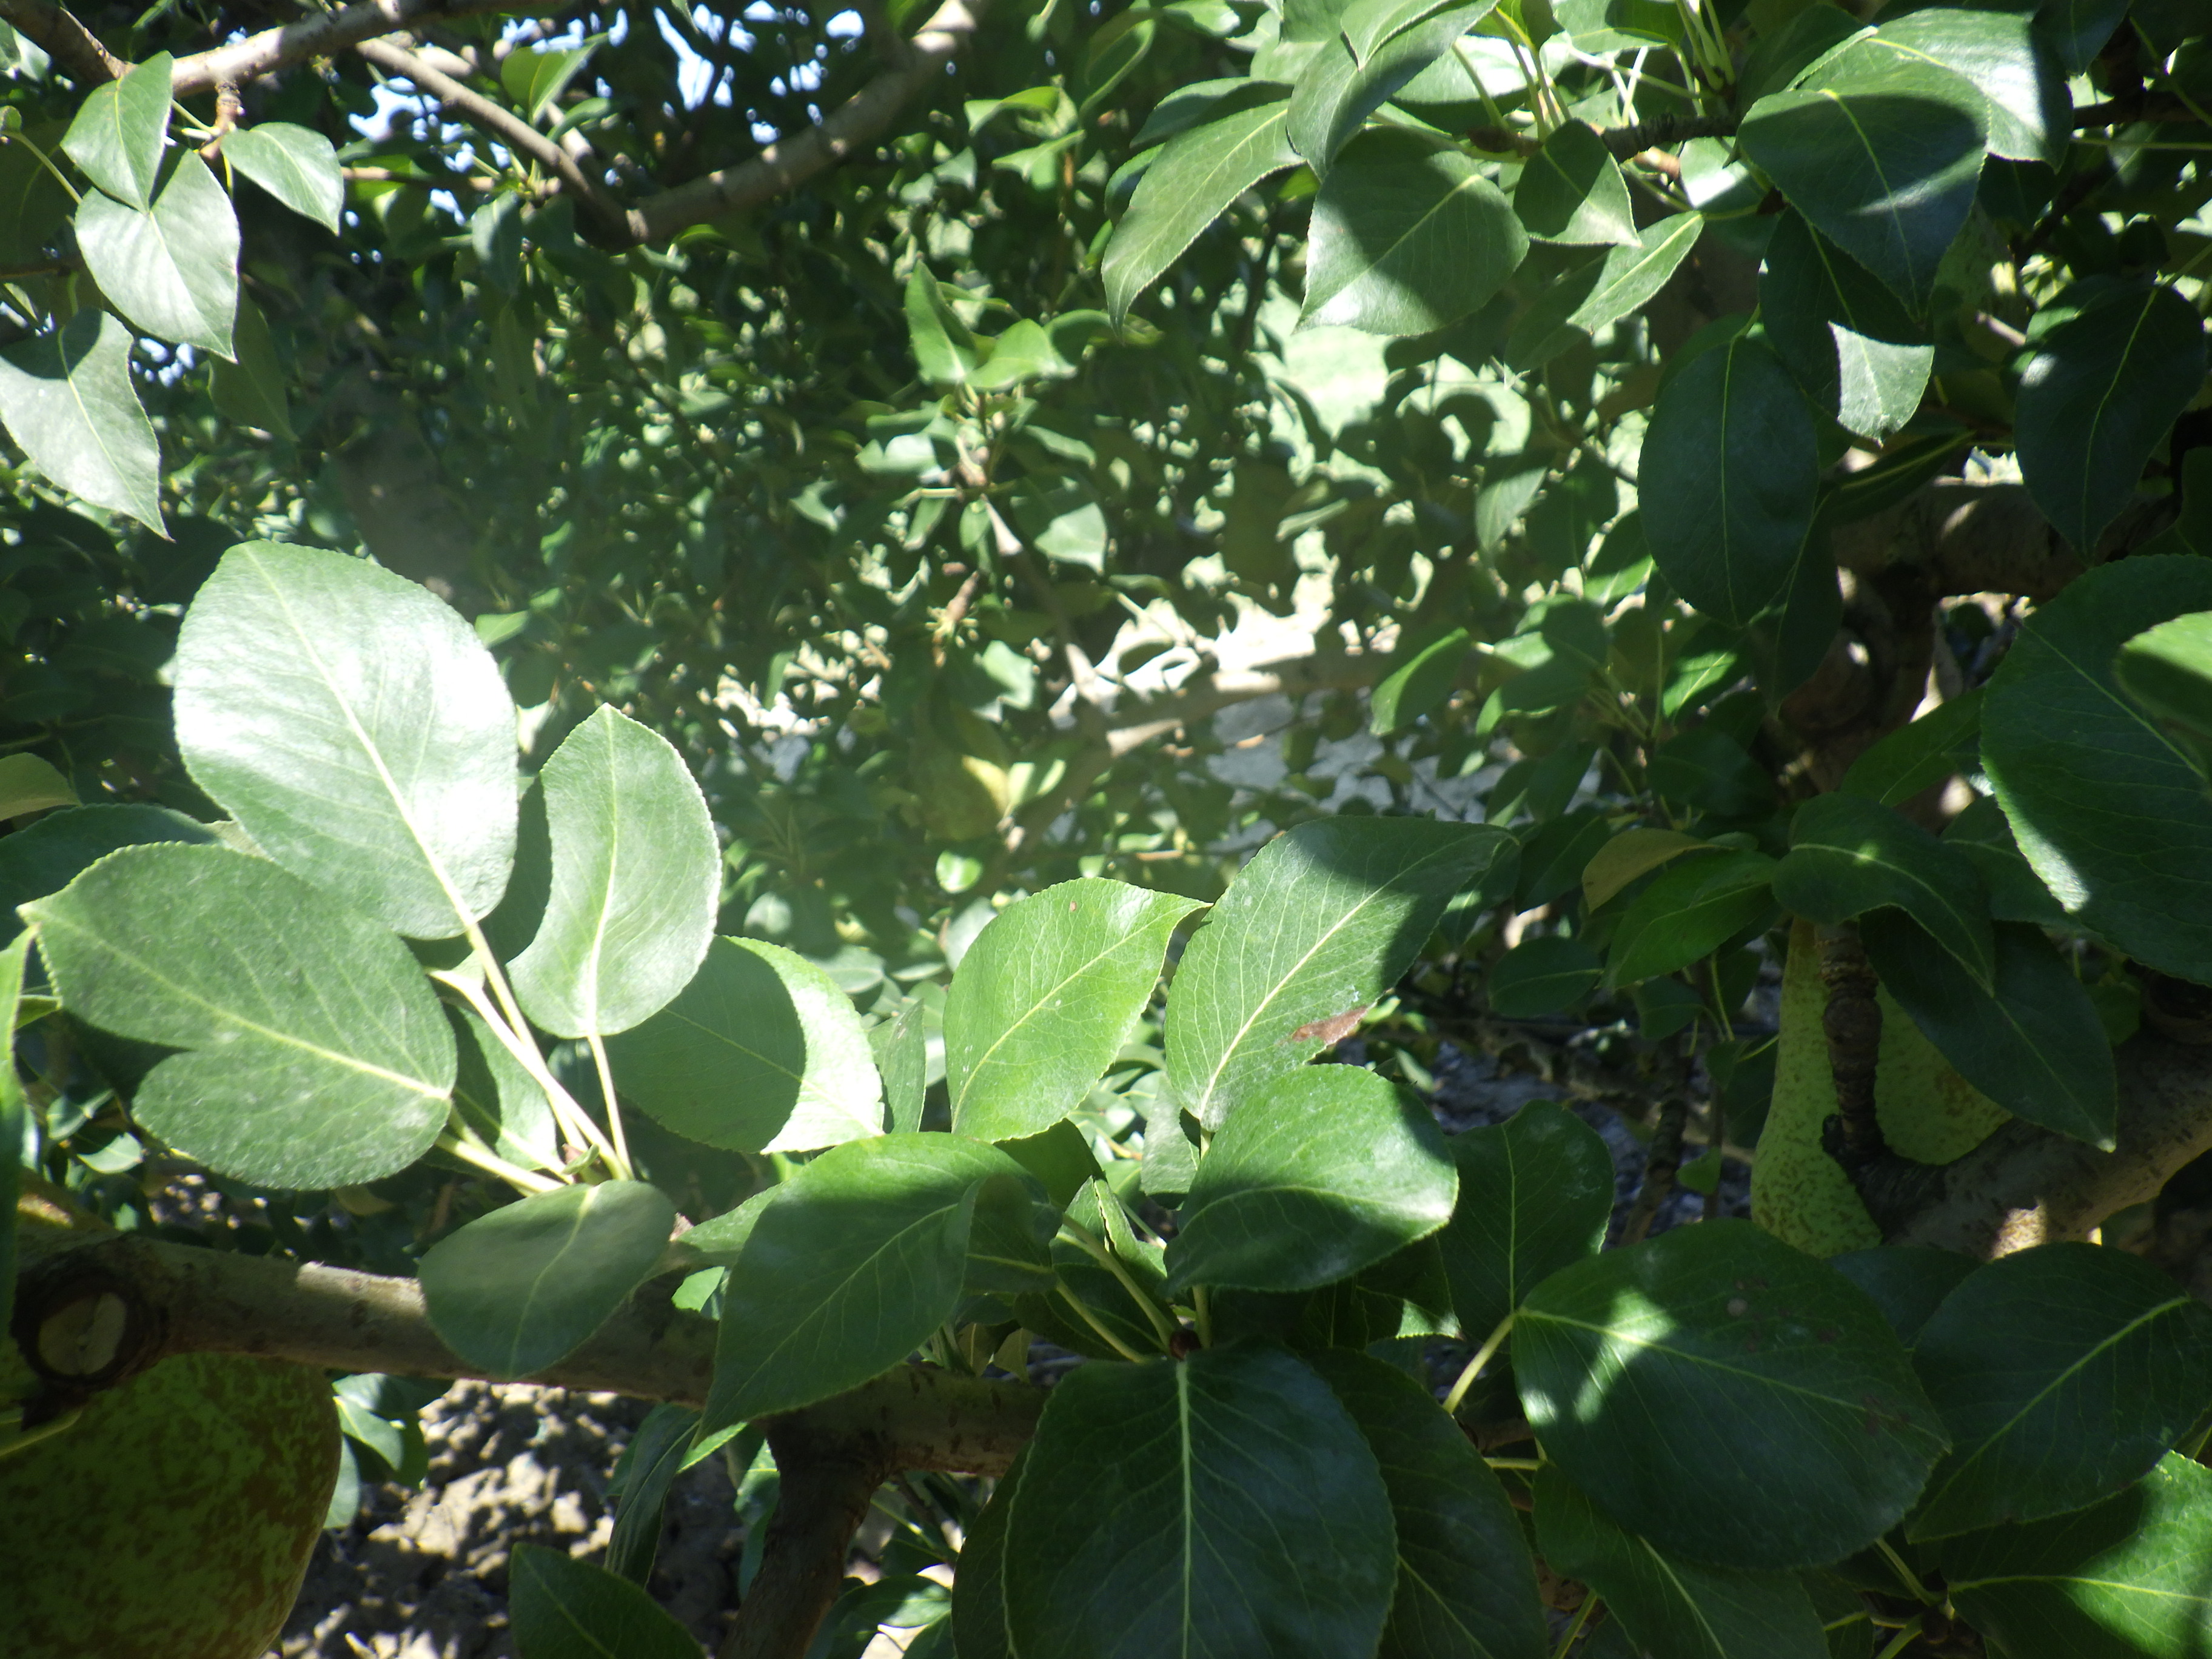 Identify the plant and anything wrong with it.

pear, chemical damage
